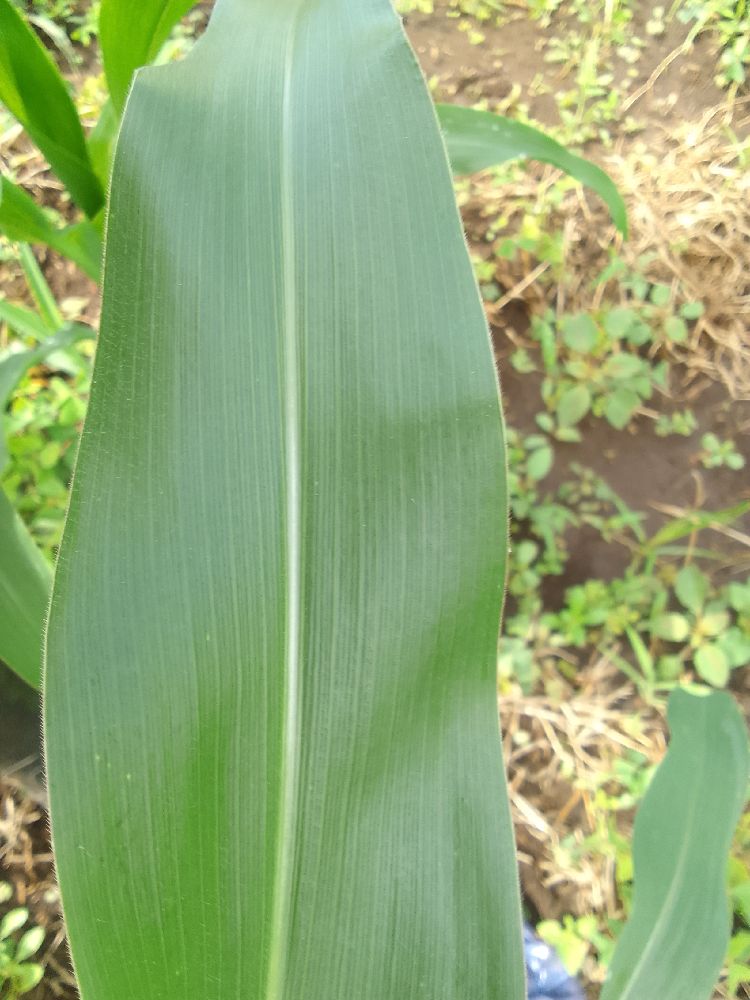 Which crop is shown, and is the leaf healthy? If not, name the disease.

maize, healthy
